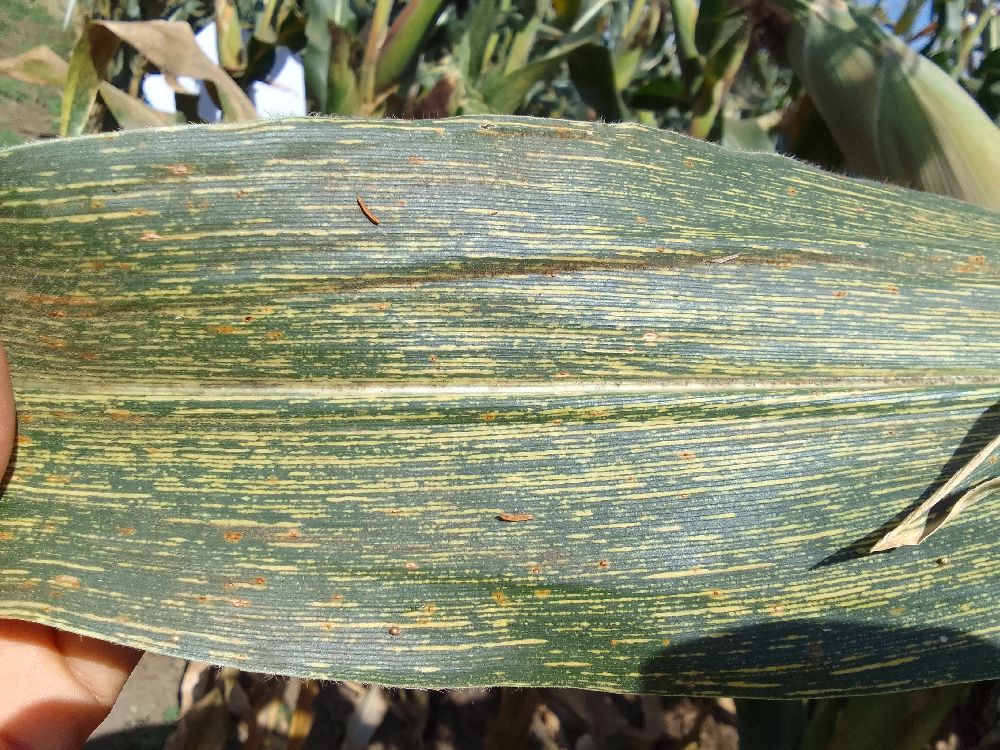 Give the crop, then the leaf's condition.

maize, maize streak virus
